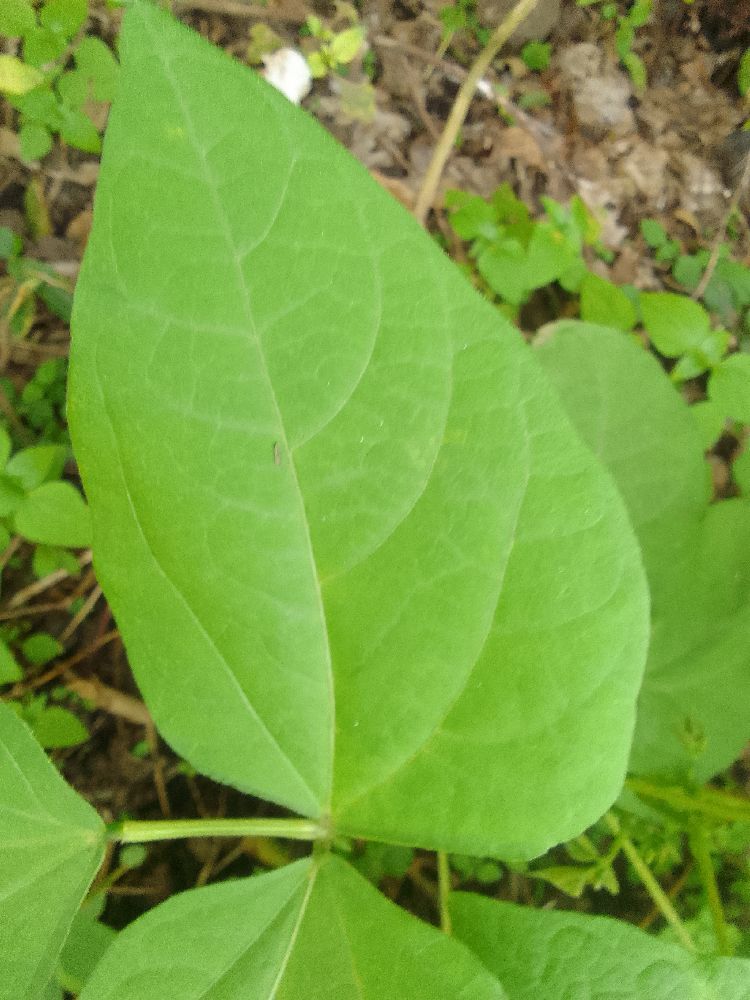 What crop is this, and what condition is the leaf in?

common bean, healthy
